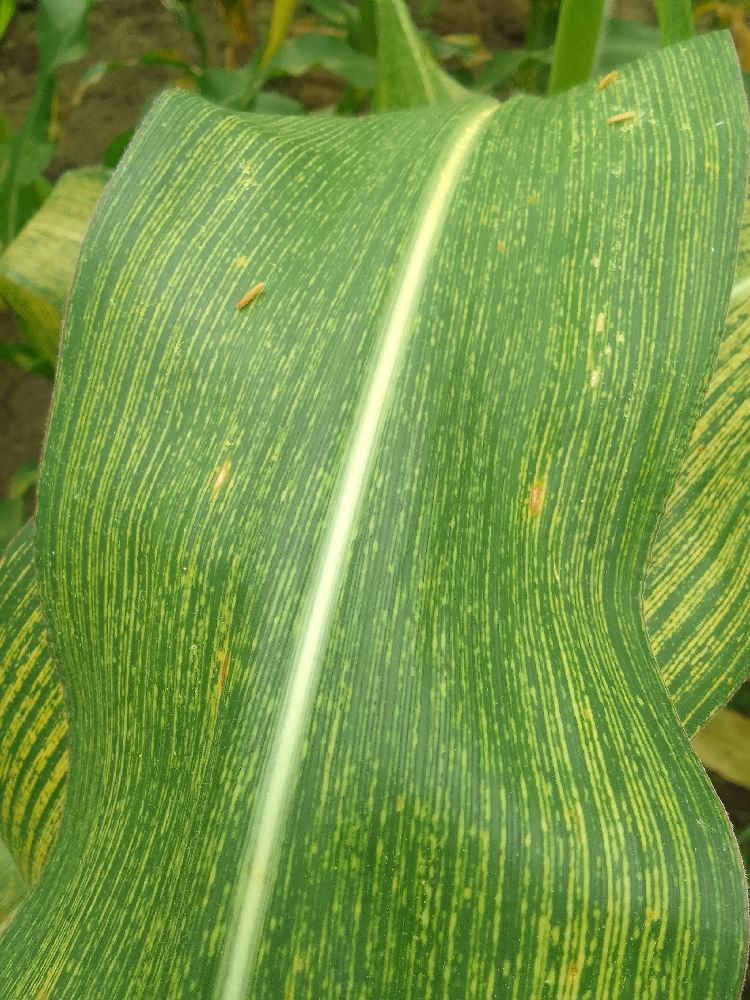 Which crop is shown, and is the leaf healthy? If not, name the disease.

maize, maize streak virus
